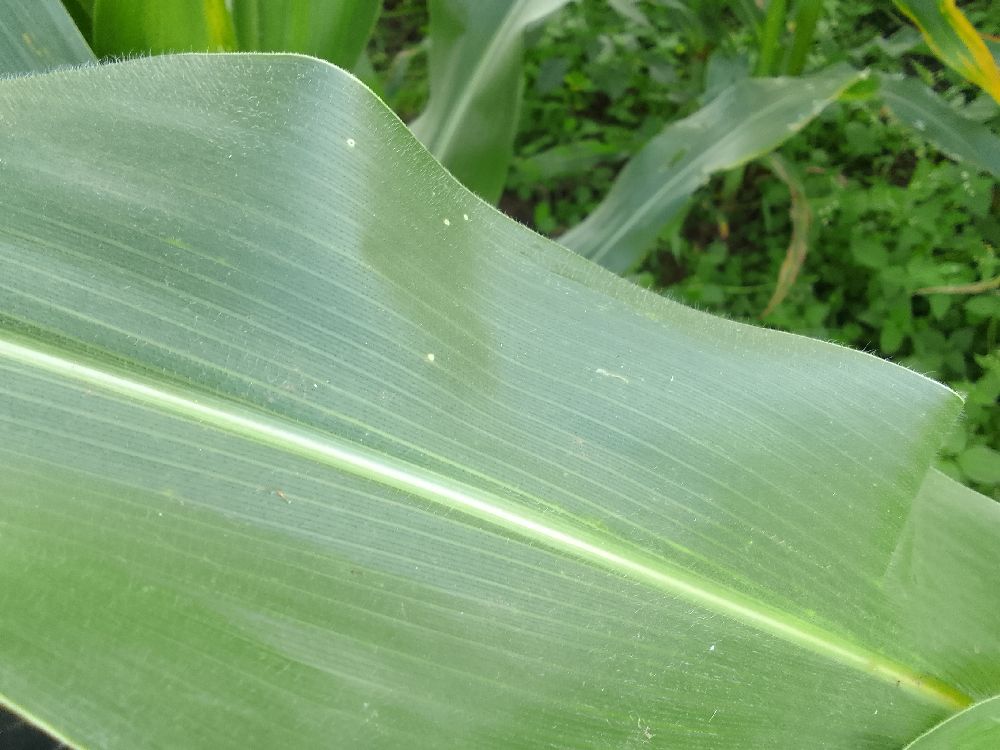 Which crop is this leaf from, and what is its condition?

maize, healthy
